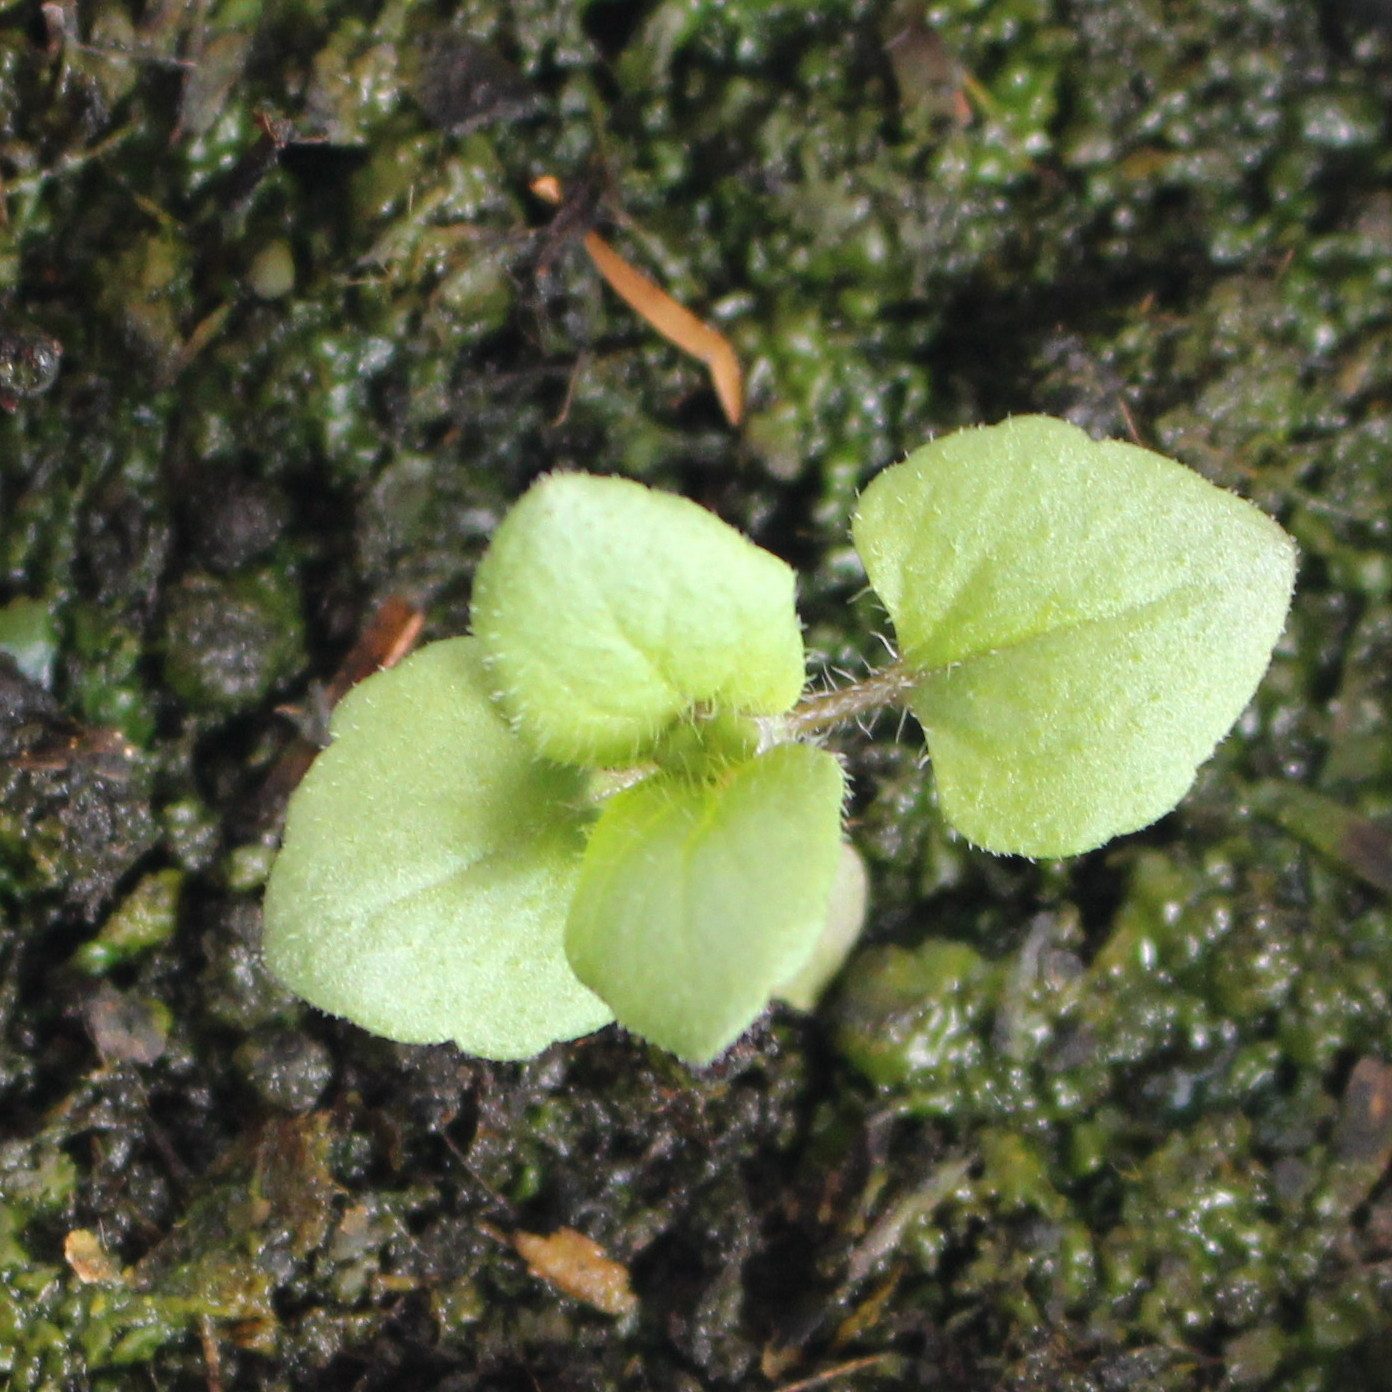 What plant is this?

Veronica persica
